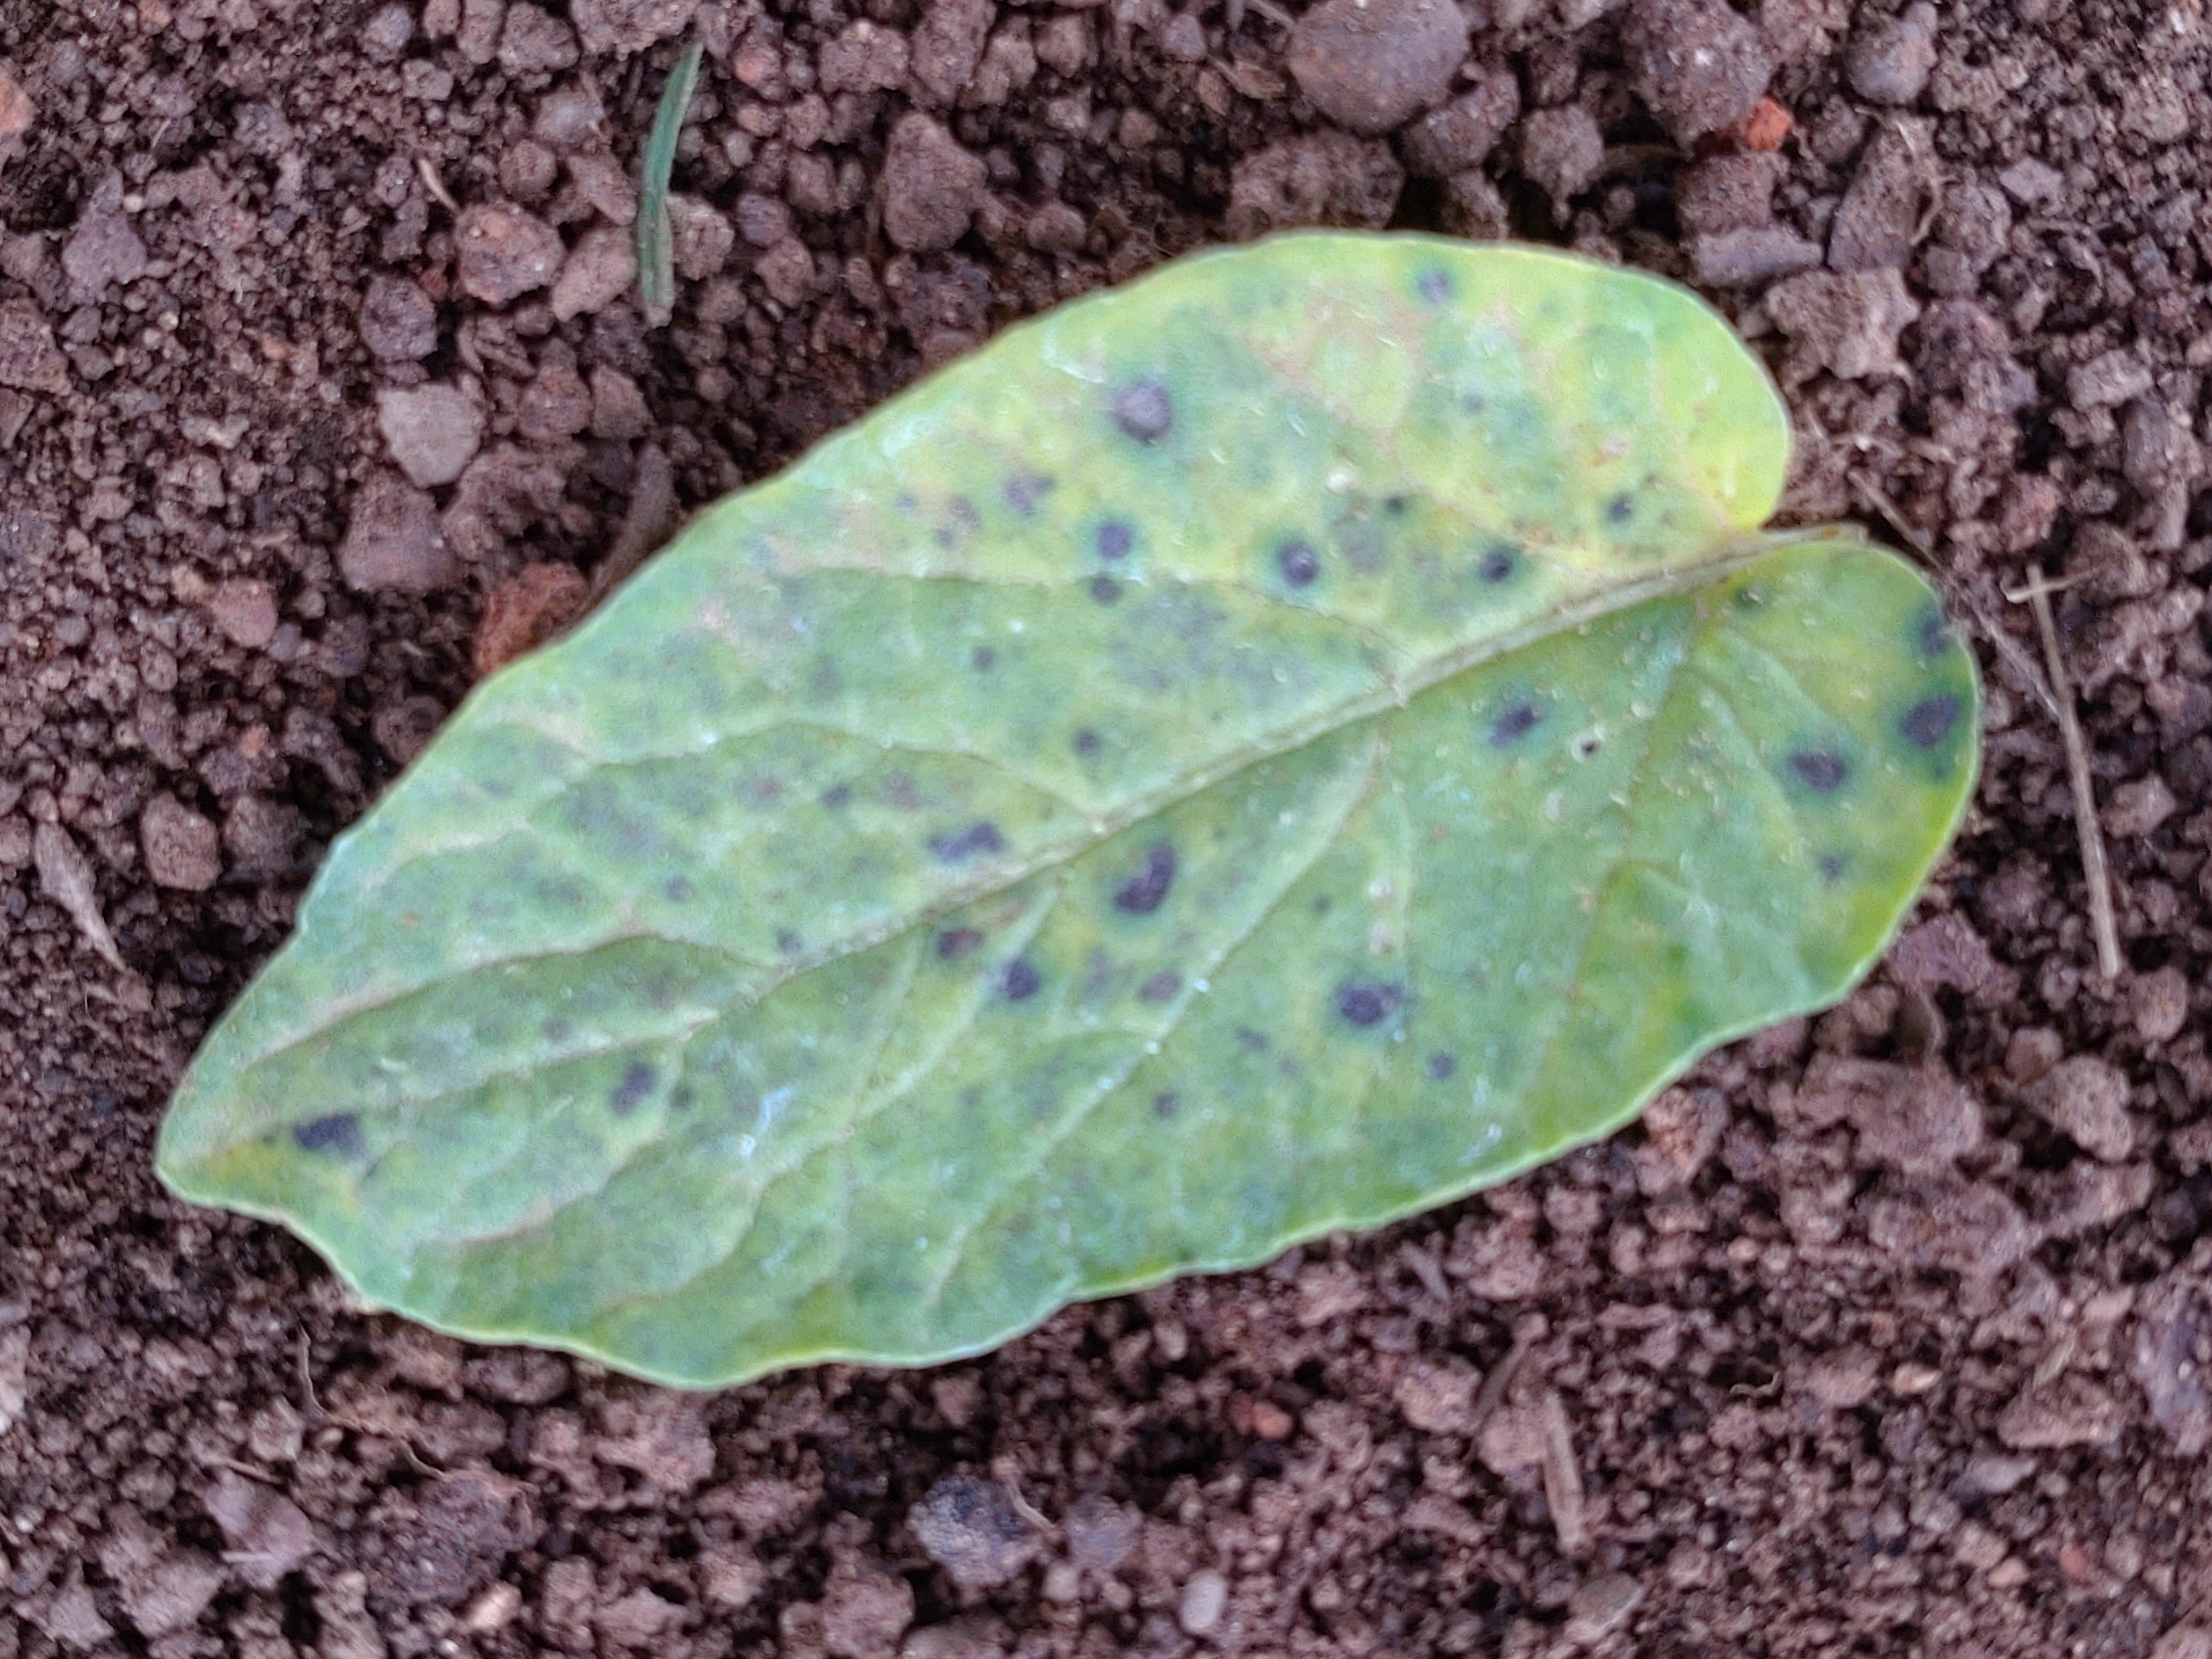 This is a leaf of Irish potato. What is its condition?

late blight
